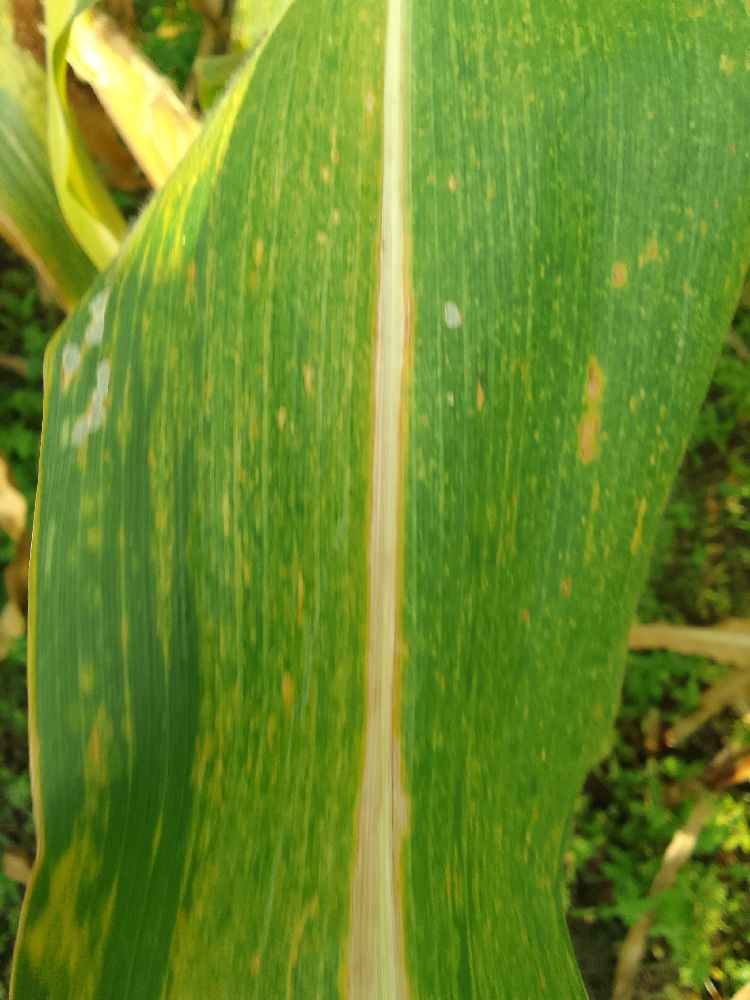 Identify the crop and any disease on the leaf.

maize, maize lethal necrosis
